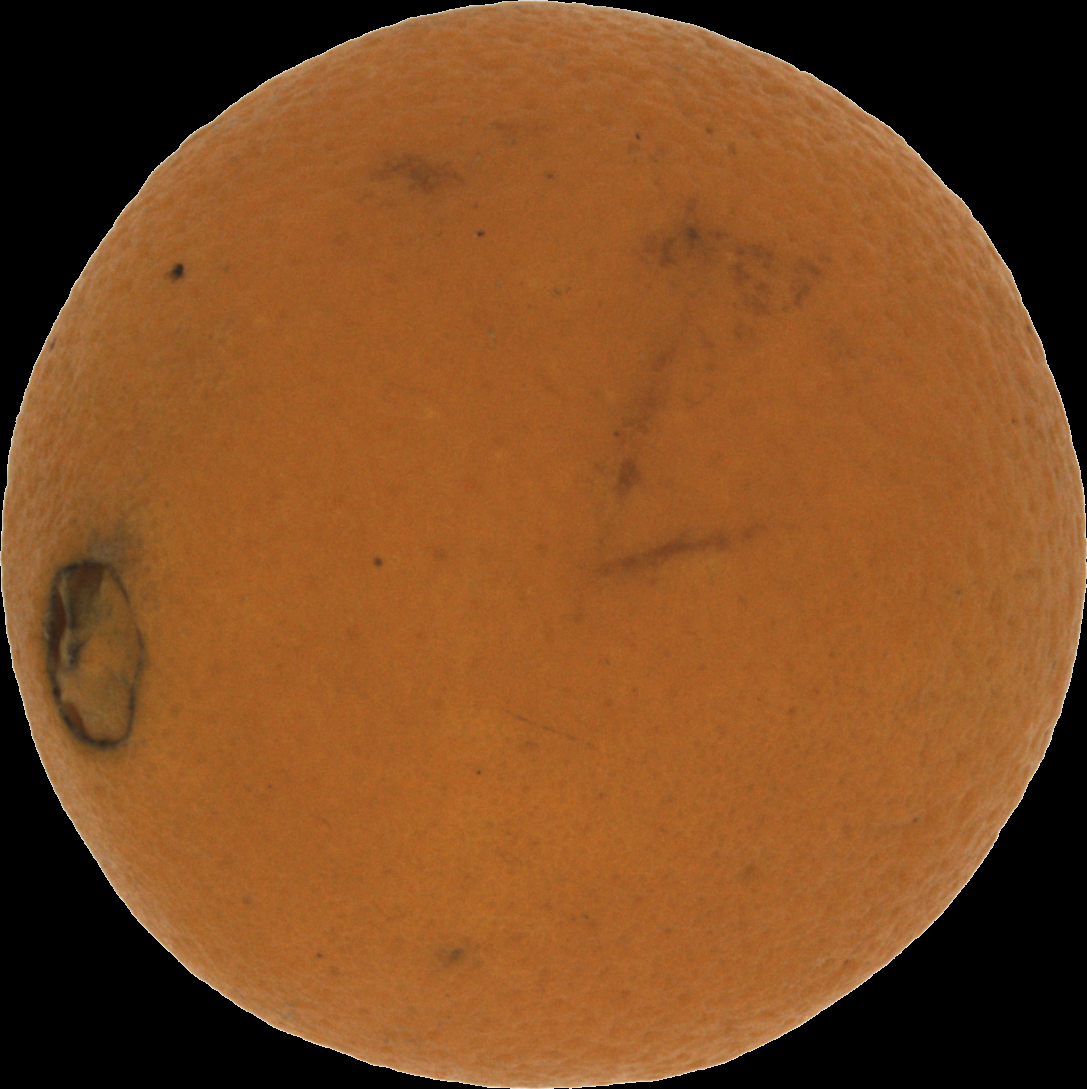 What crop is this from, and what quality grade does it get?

orange, bad
